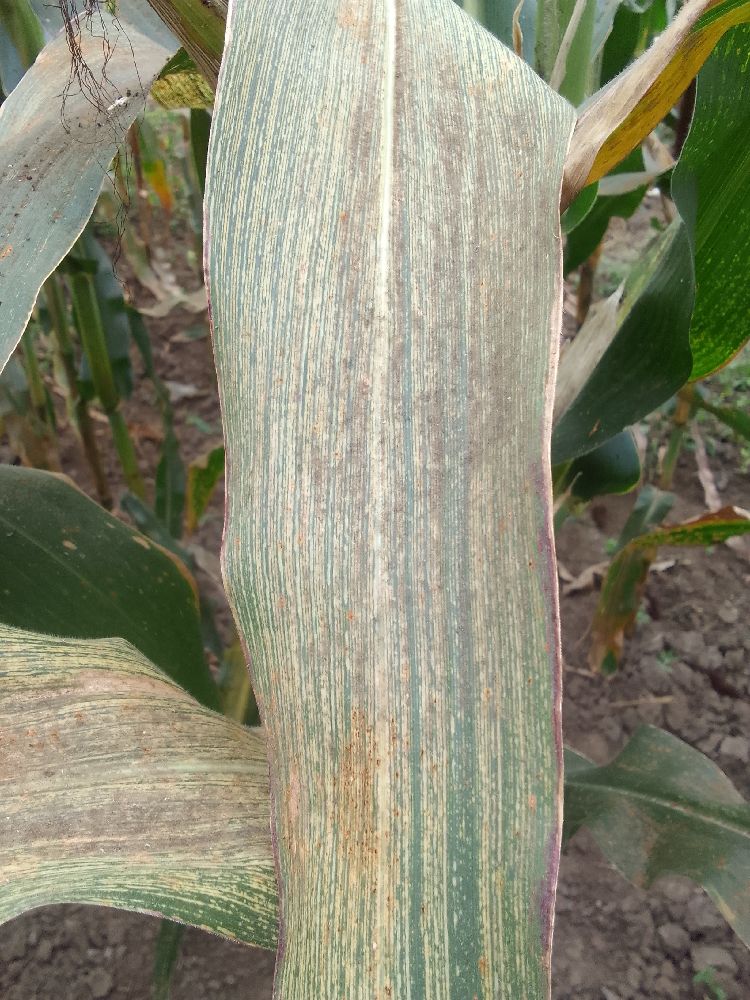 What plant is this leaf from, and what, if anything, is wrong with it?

maize, maize streak virus
